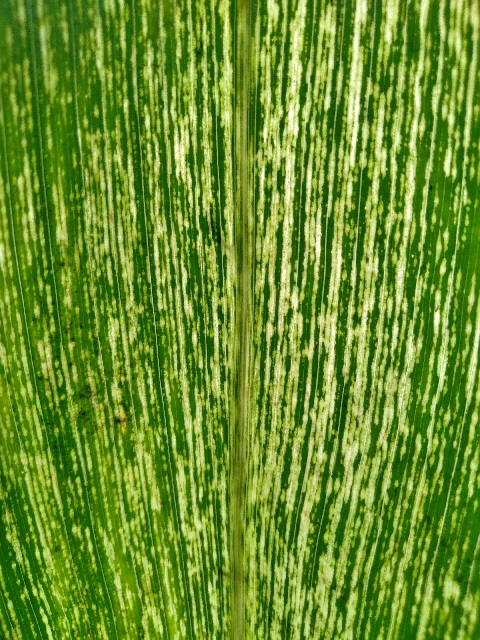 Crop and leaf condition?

maize, maize streak virus
